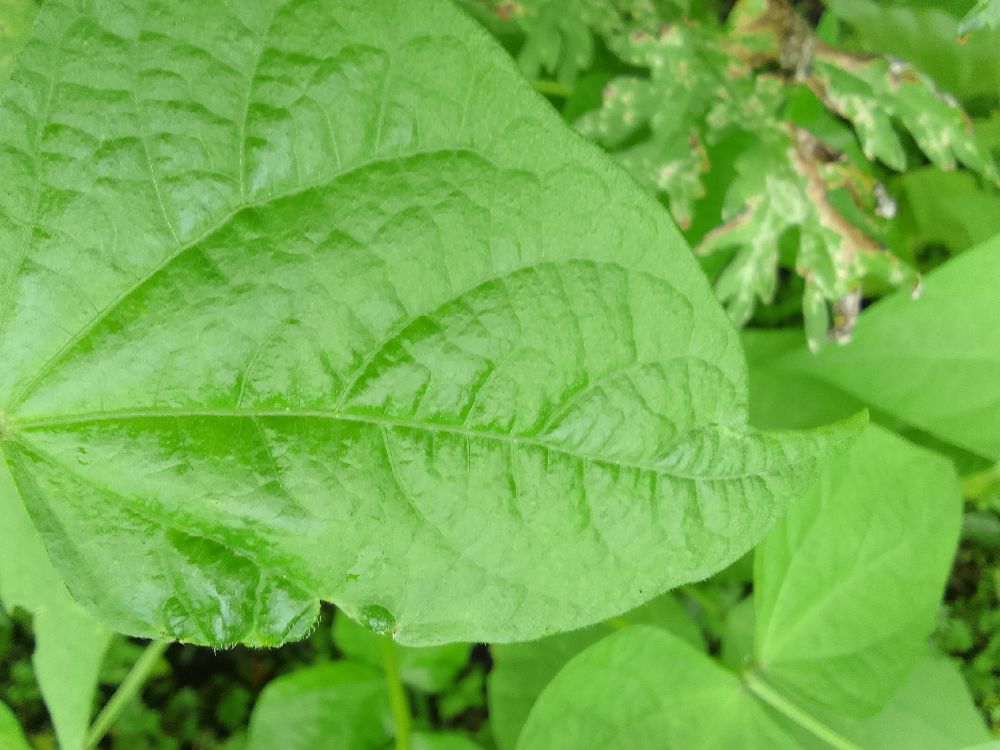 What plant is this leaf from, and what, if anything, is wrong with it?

common bean, healthy
